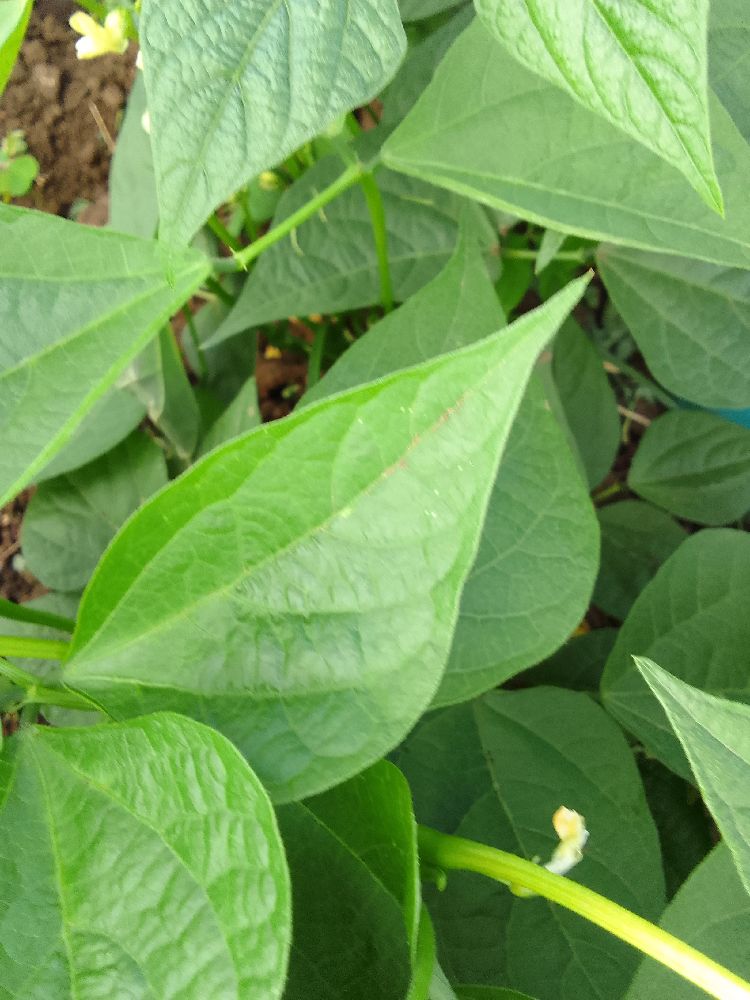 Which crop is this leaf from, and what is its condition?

common bean, healthy
